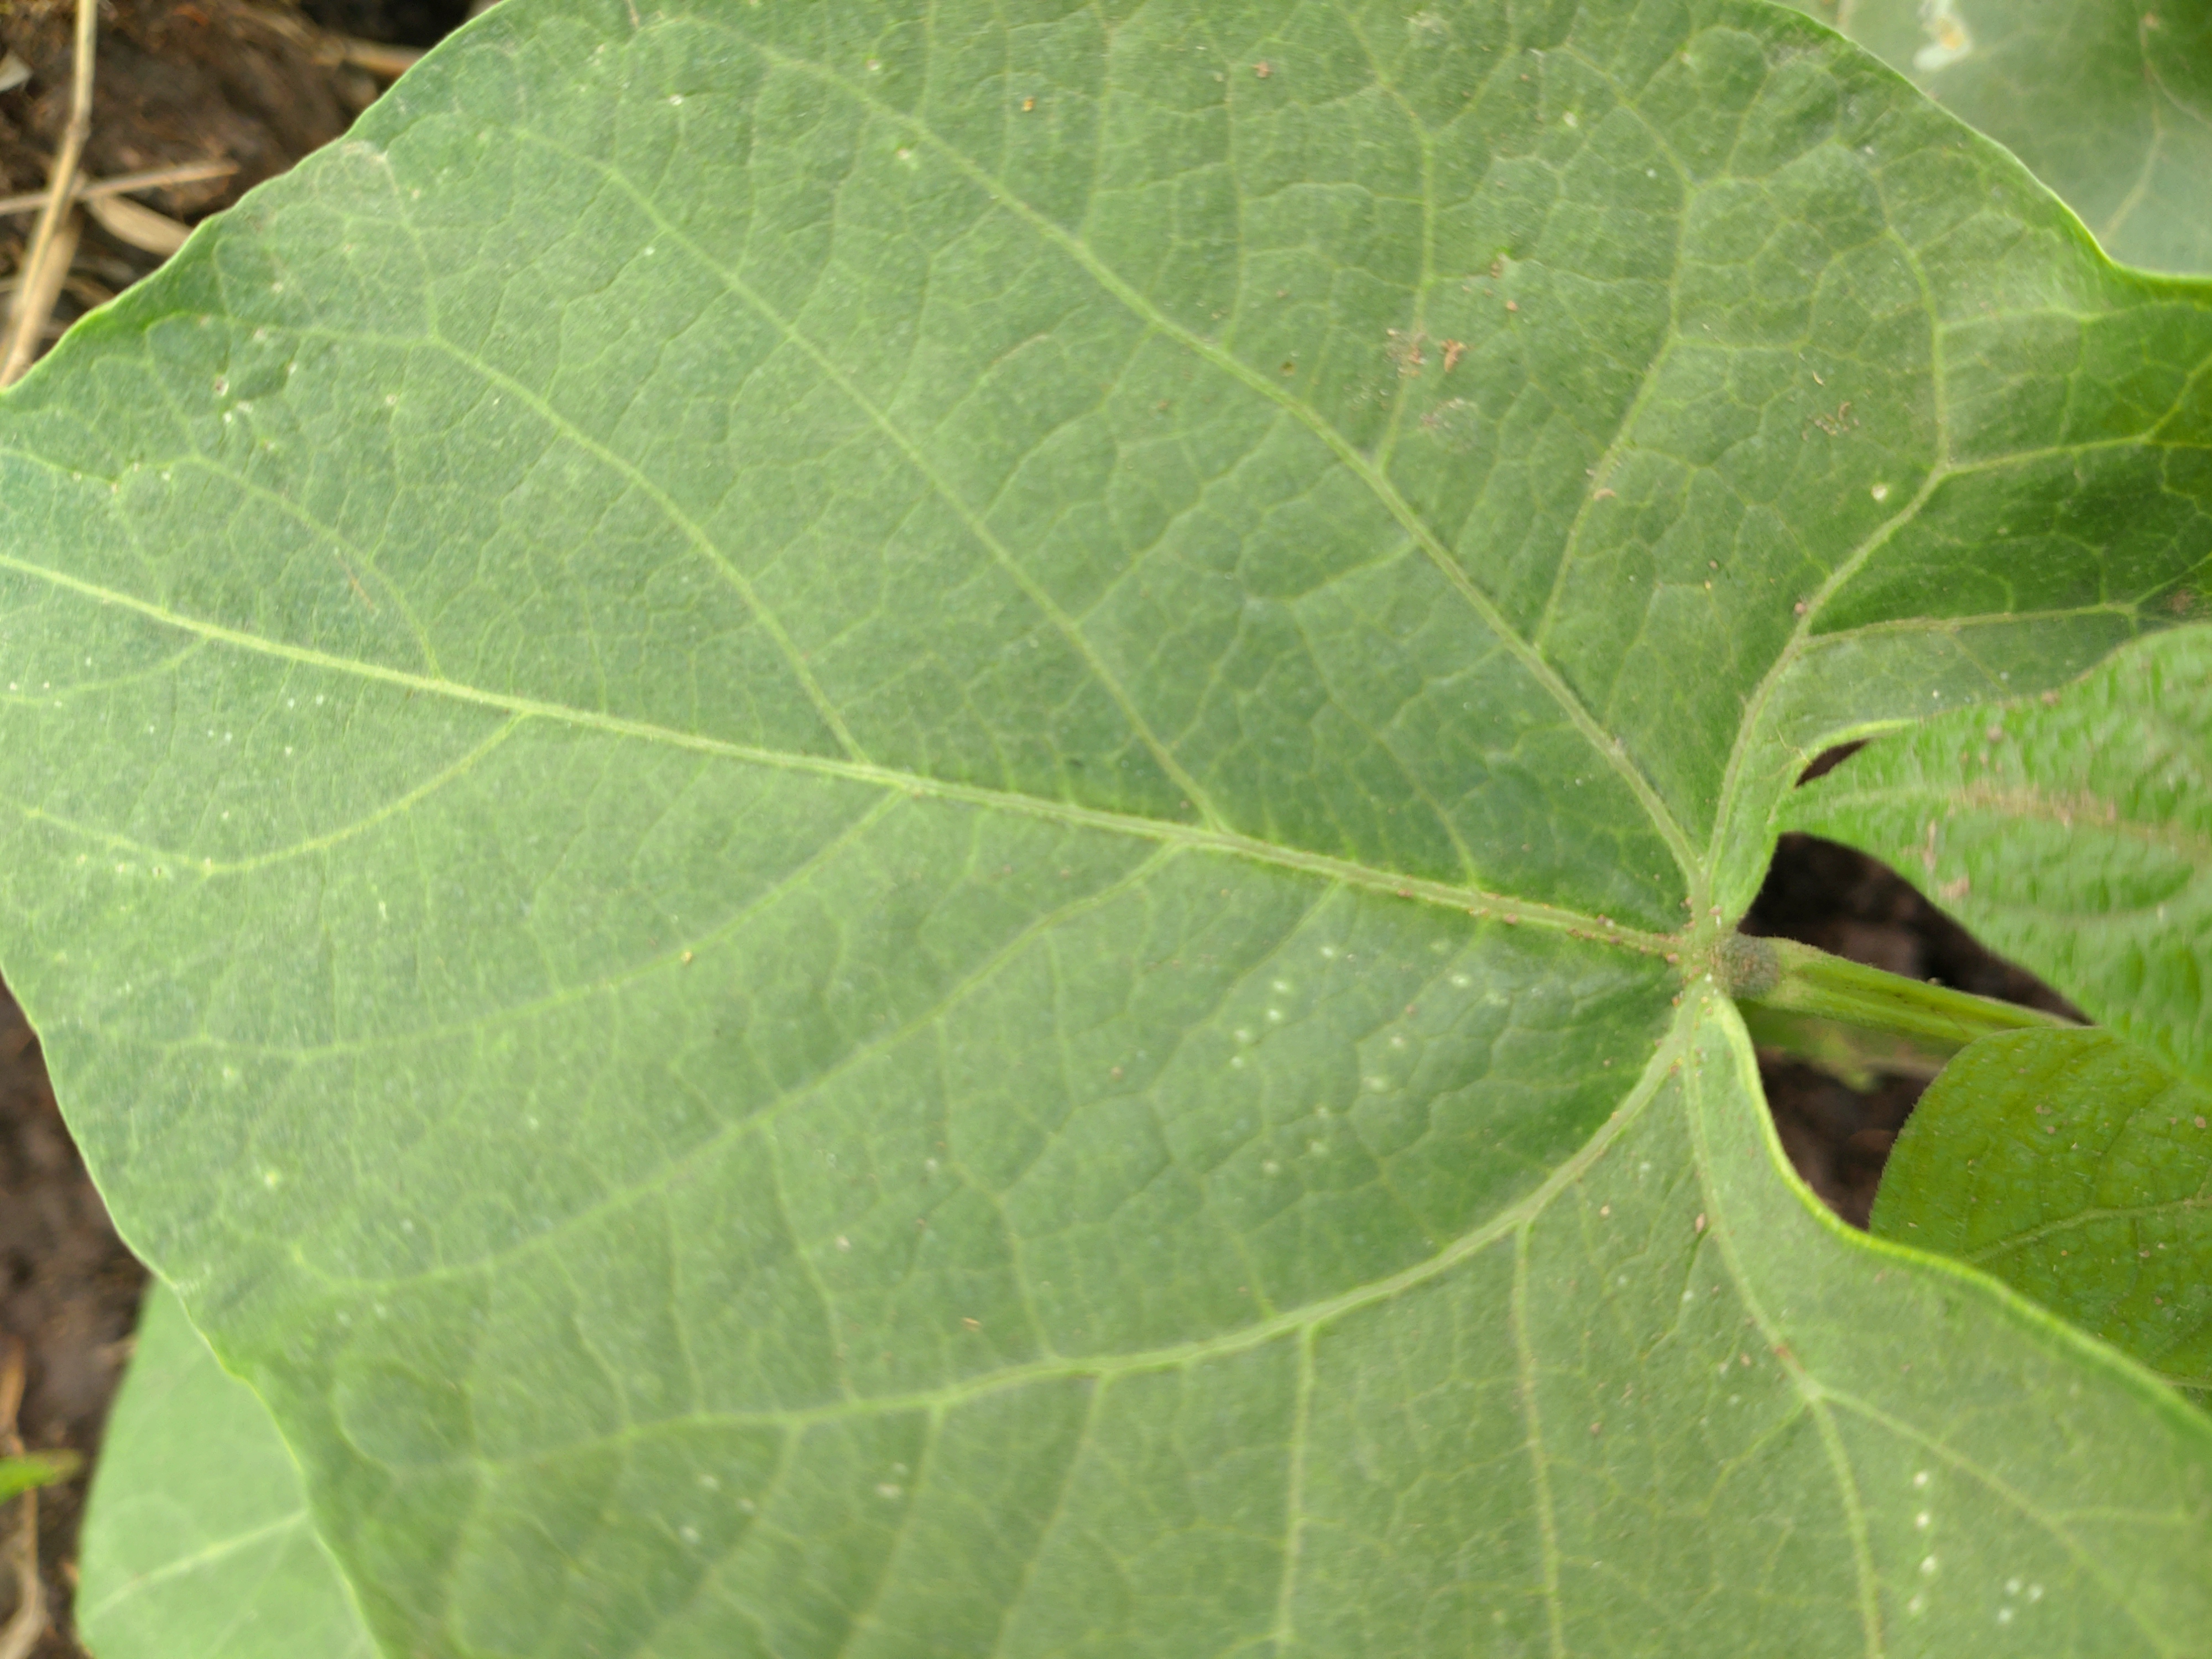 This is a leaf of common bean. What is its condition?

healthy
